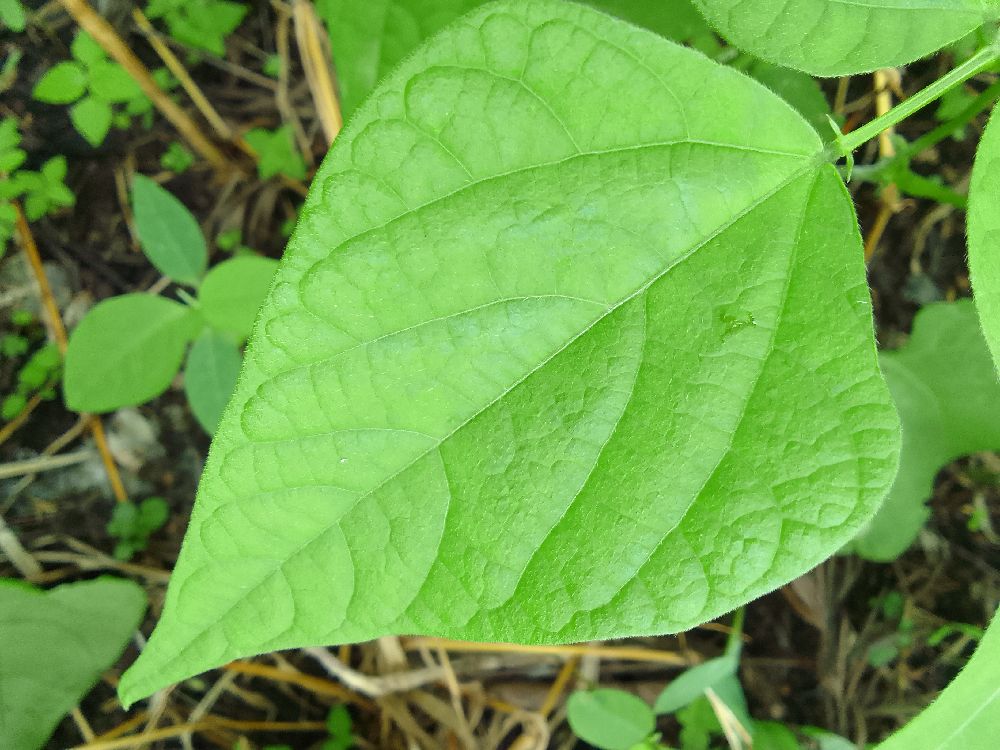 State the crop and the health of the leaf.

common bean, healthy
